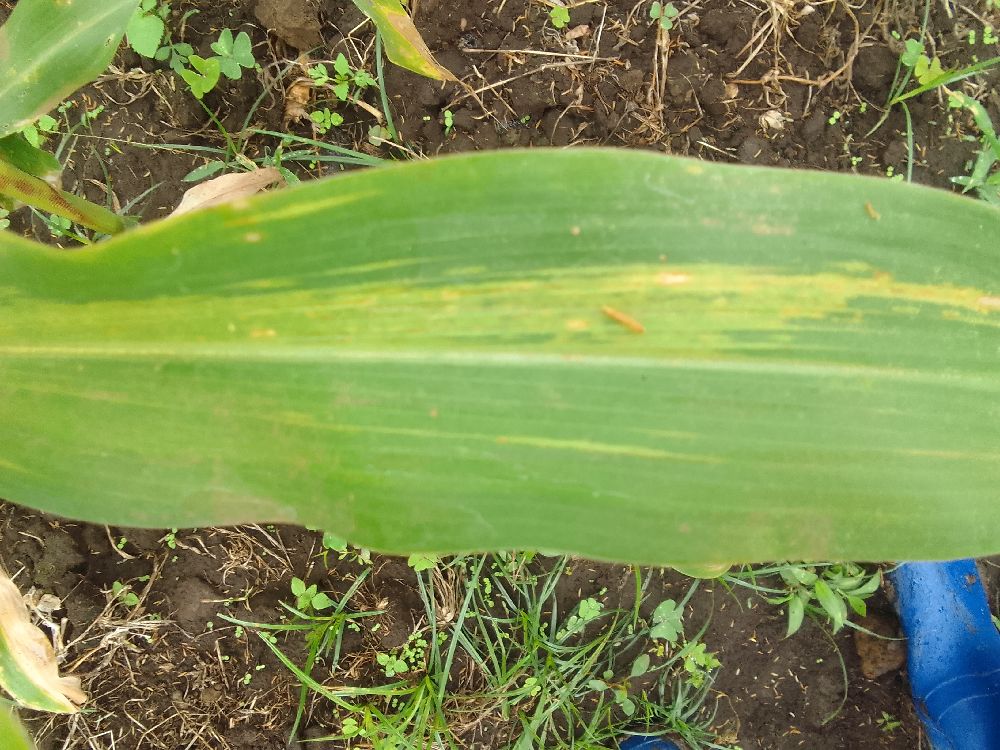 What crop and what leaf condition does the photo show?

maize, maize lethal necrosis
